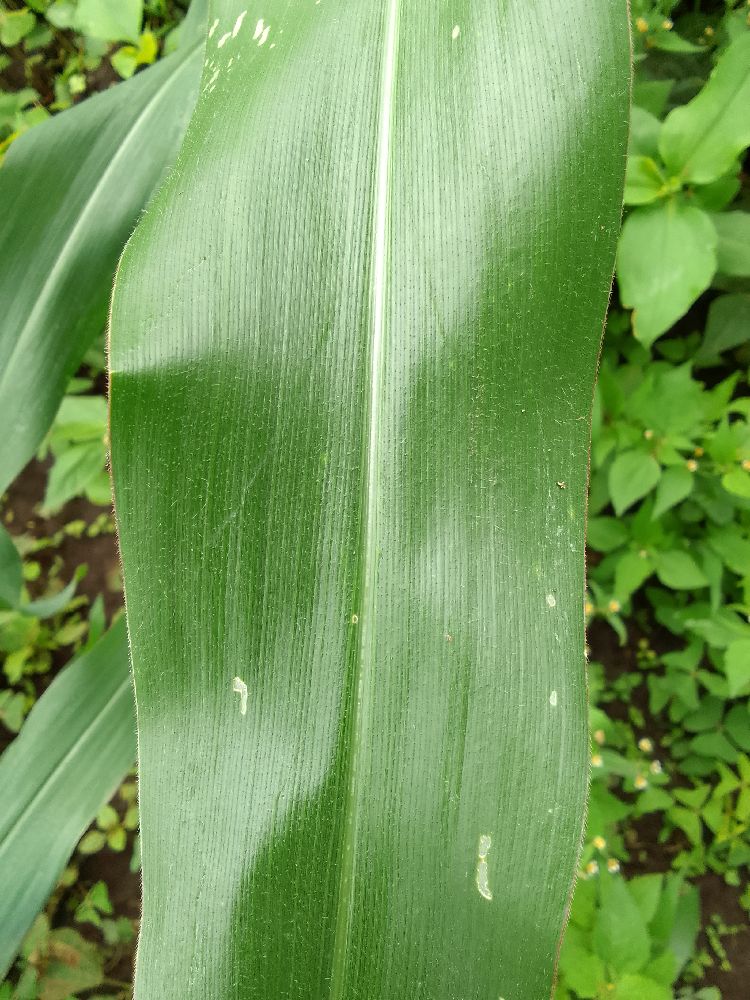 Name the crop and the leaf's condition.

common bean, healthy
